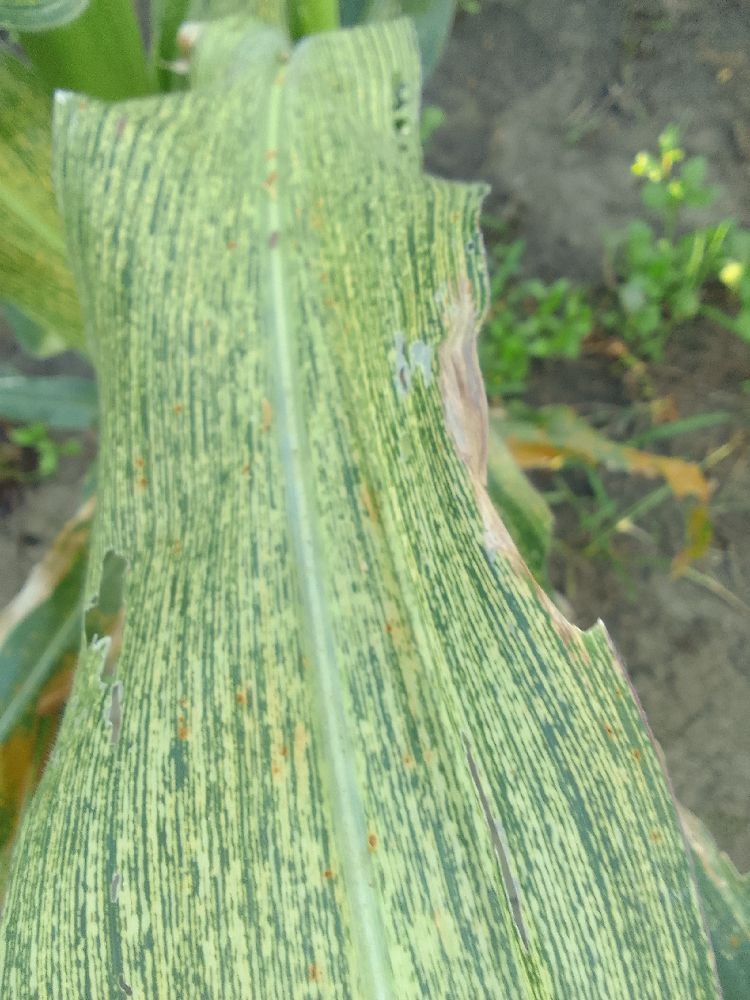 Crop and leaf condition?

maize, maize streak virus
